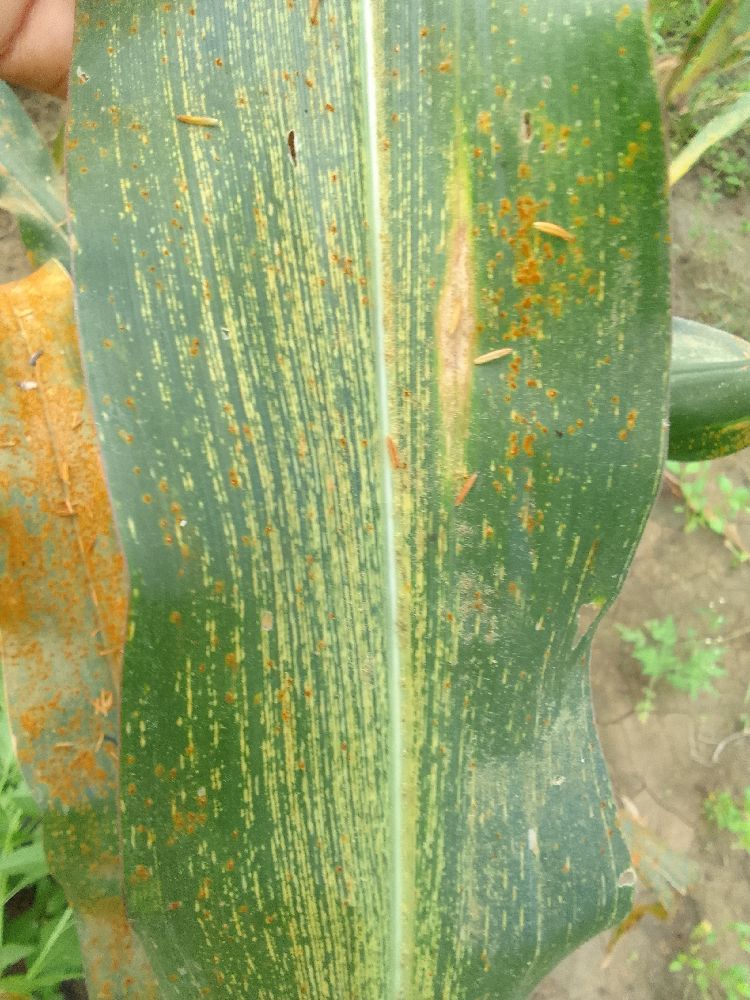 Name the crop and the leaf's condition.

maize, maize streak virus
